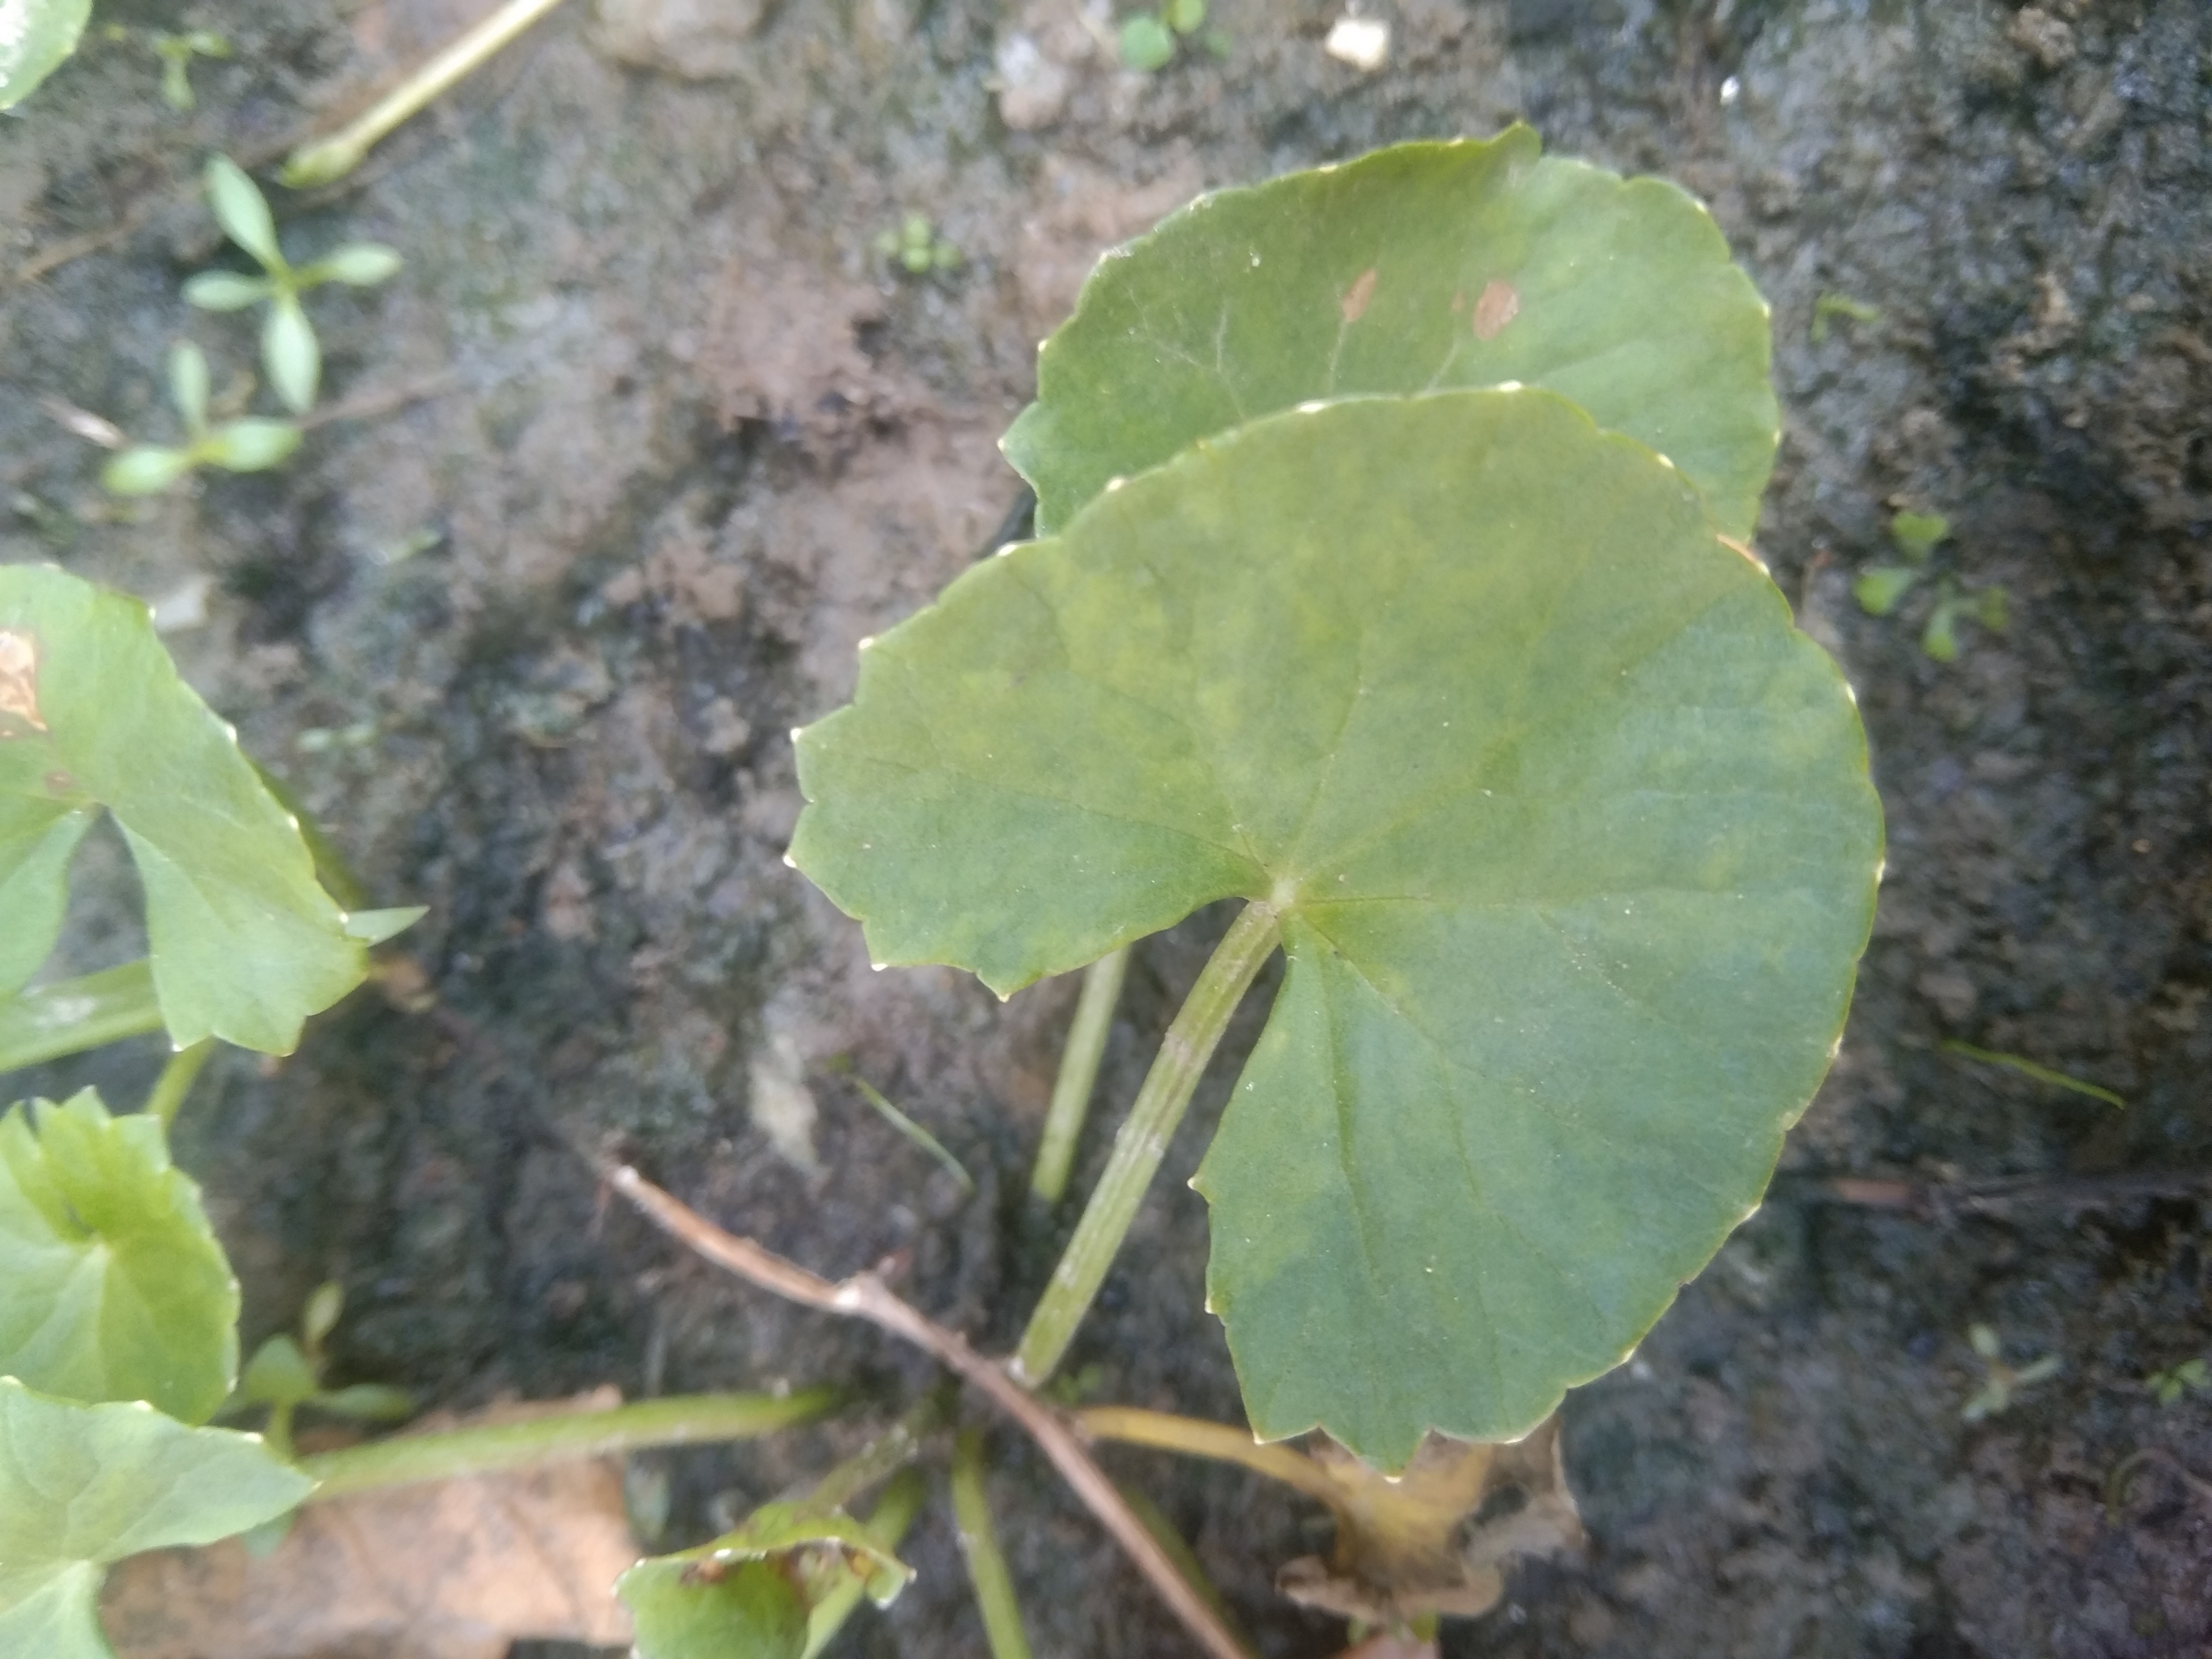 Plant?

thankuni
